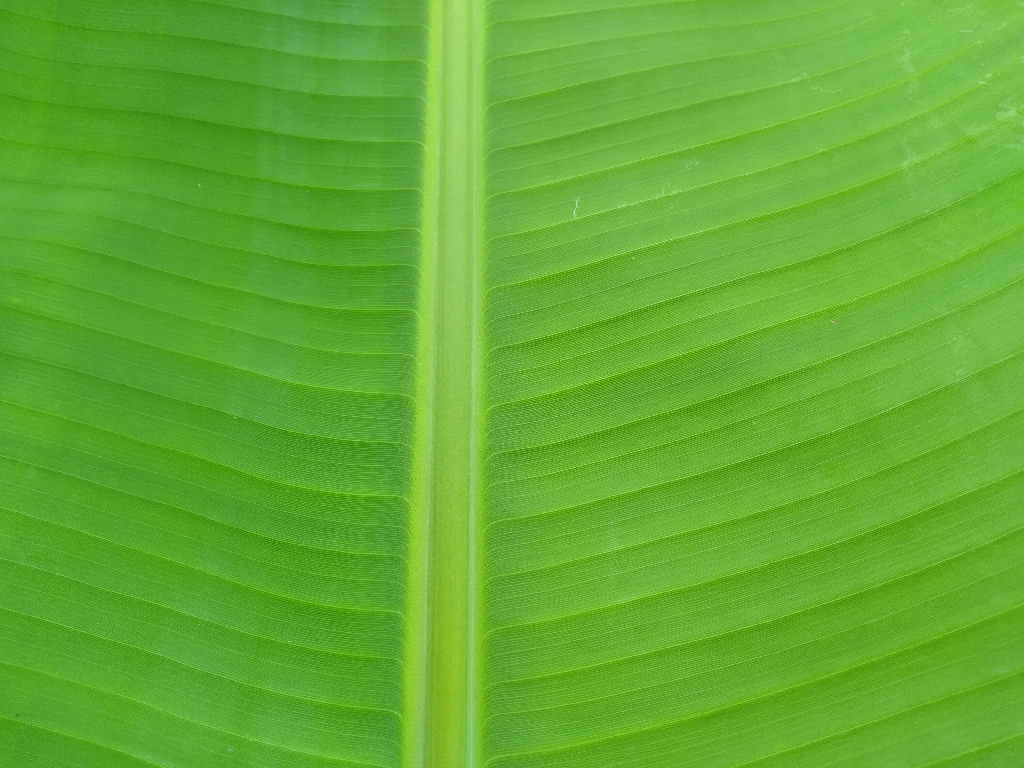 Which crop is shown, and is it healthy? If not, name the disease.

banana, healthy
